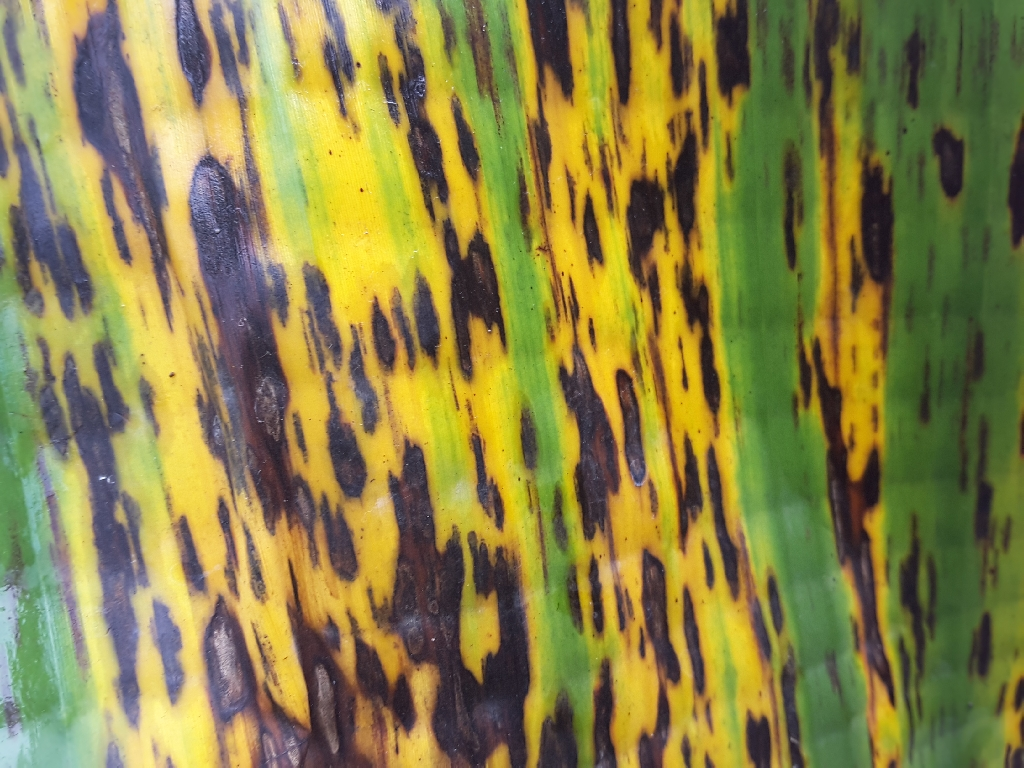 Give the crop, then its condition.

banana, black sigatoka
